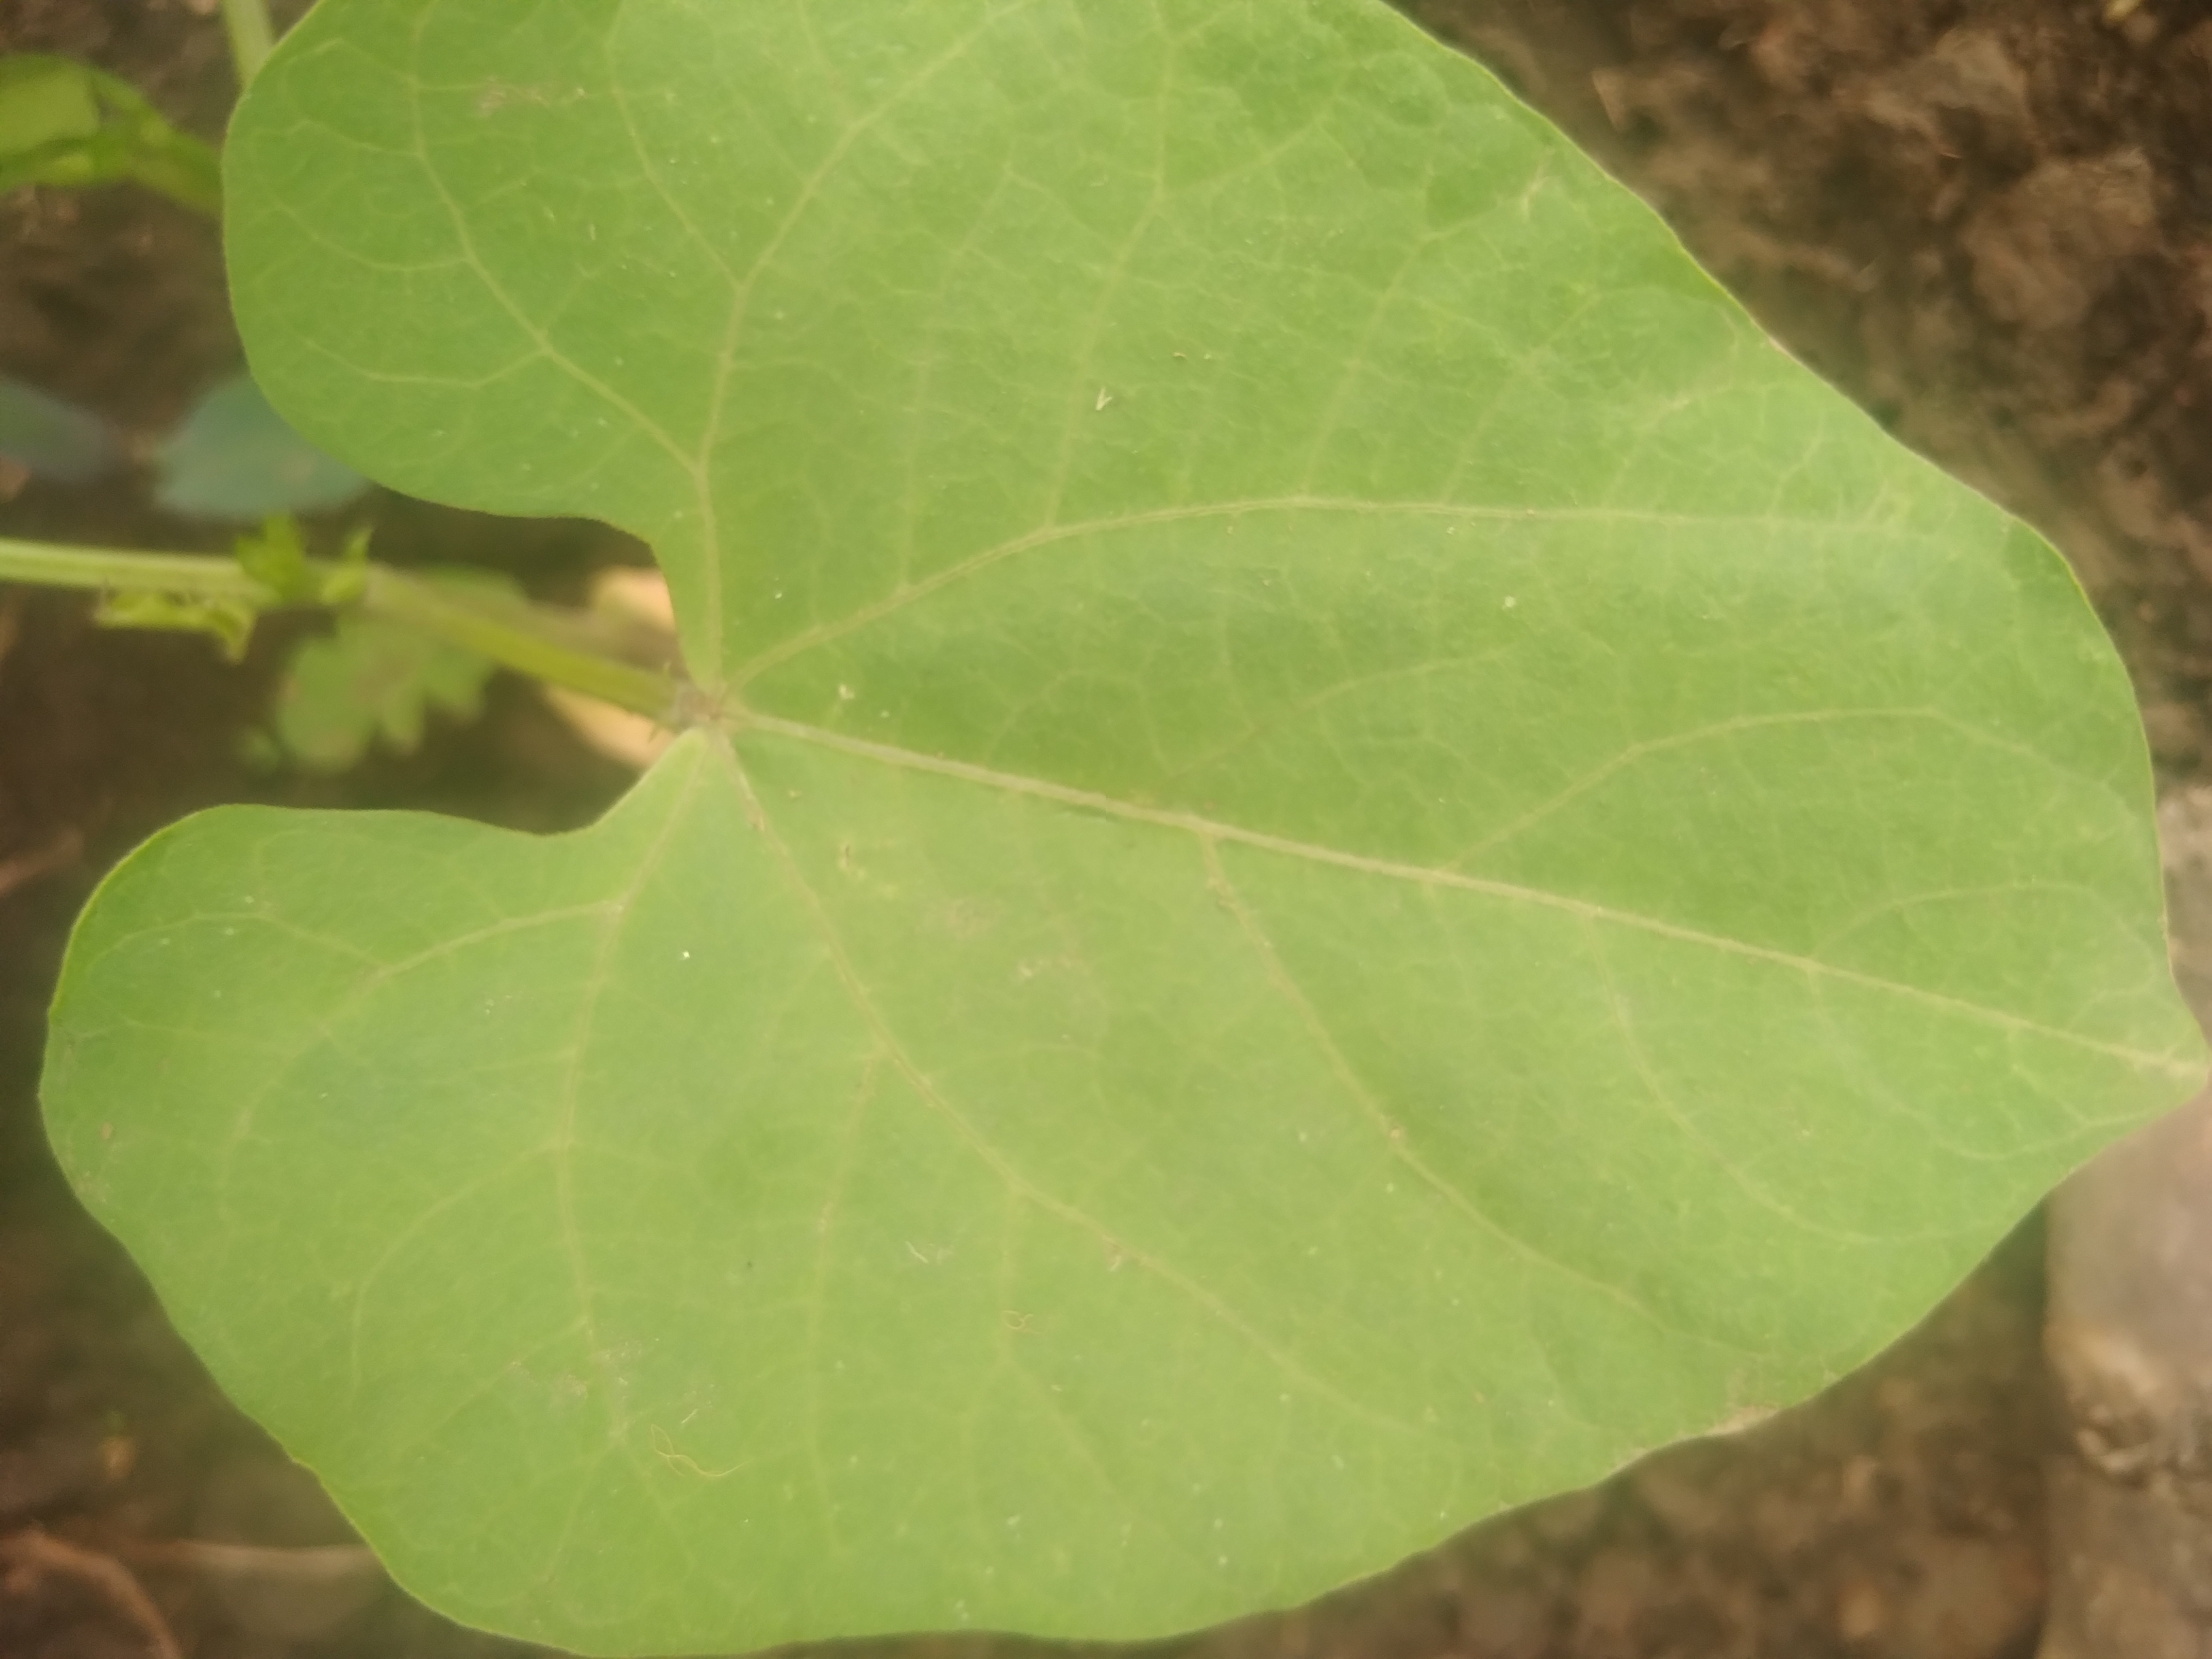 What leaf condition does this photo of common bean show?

healthy
